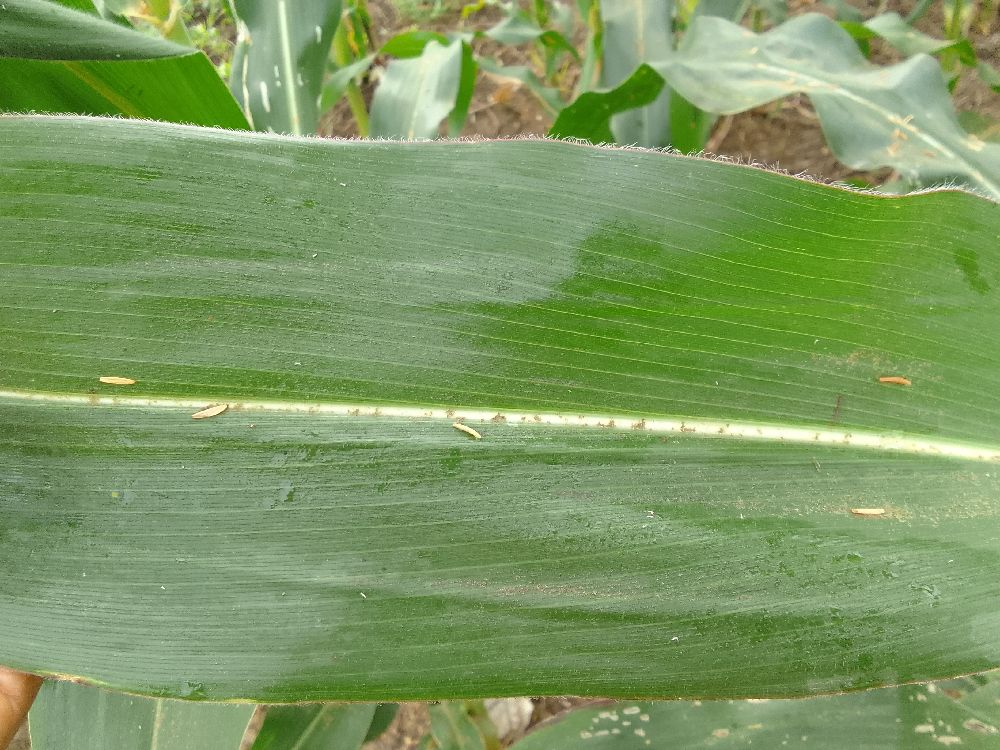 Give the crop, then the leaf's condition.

maize, healthy
